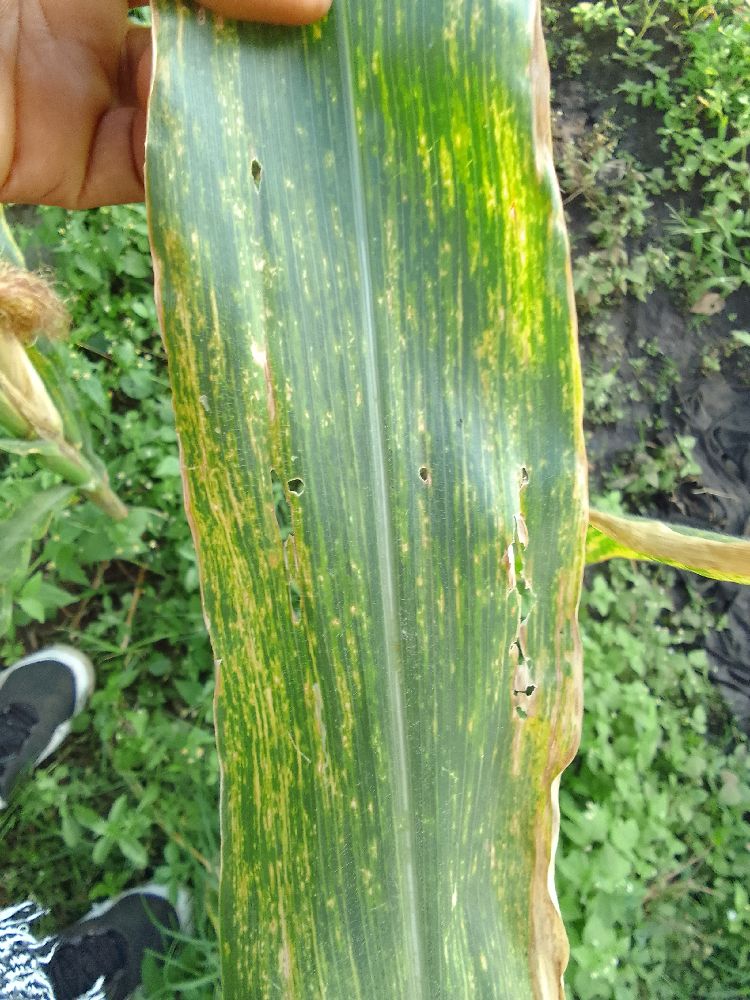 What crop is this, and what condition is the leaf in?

maize, maize lethal necrosis
